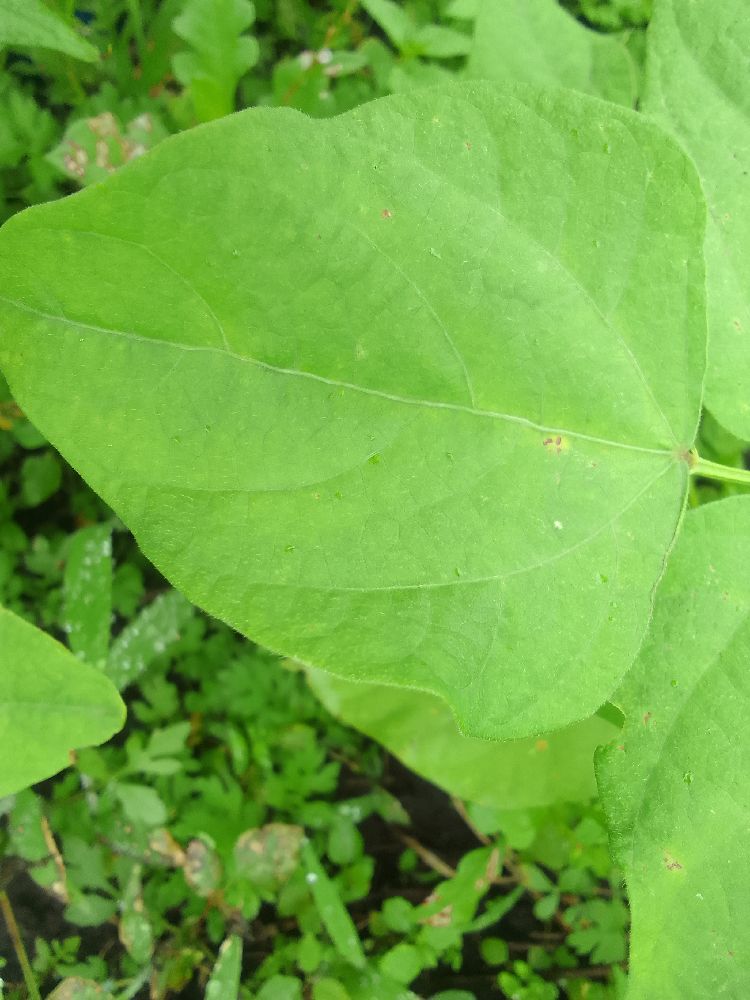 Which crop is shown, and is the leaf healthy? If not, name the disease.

common bean, healthy
